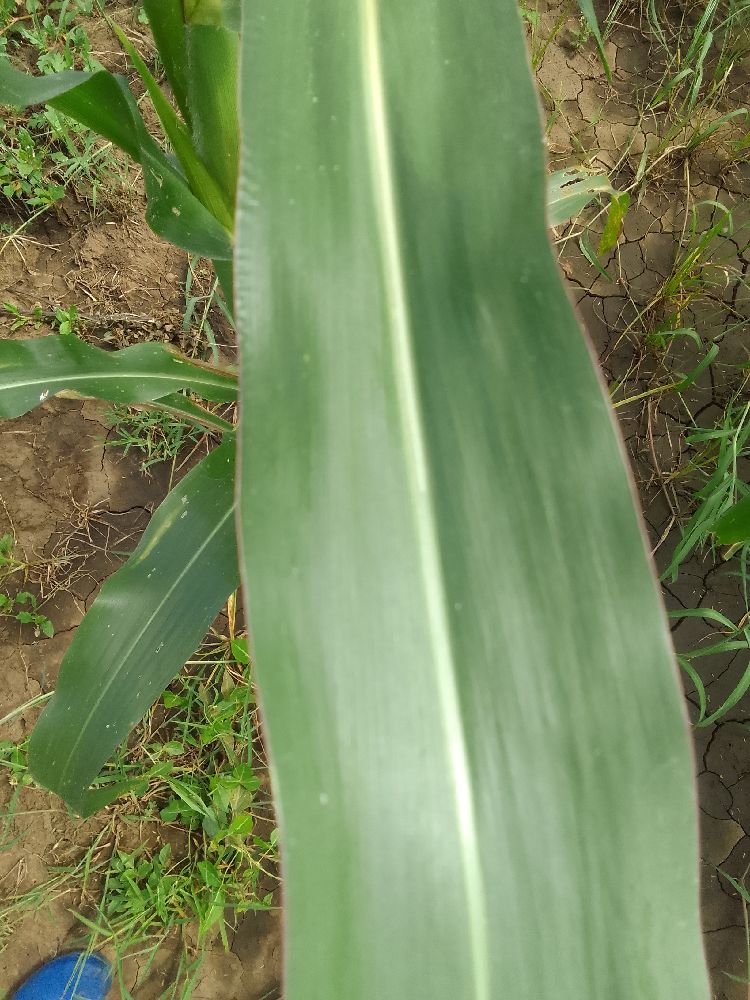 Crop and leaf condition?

maize, healthy
